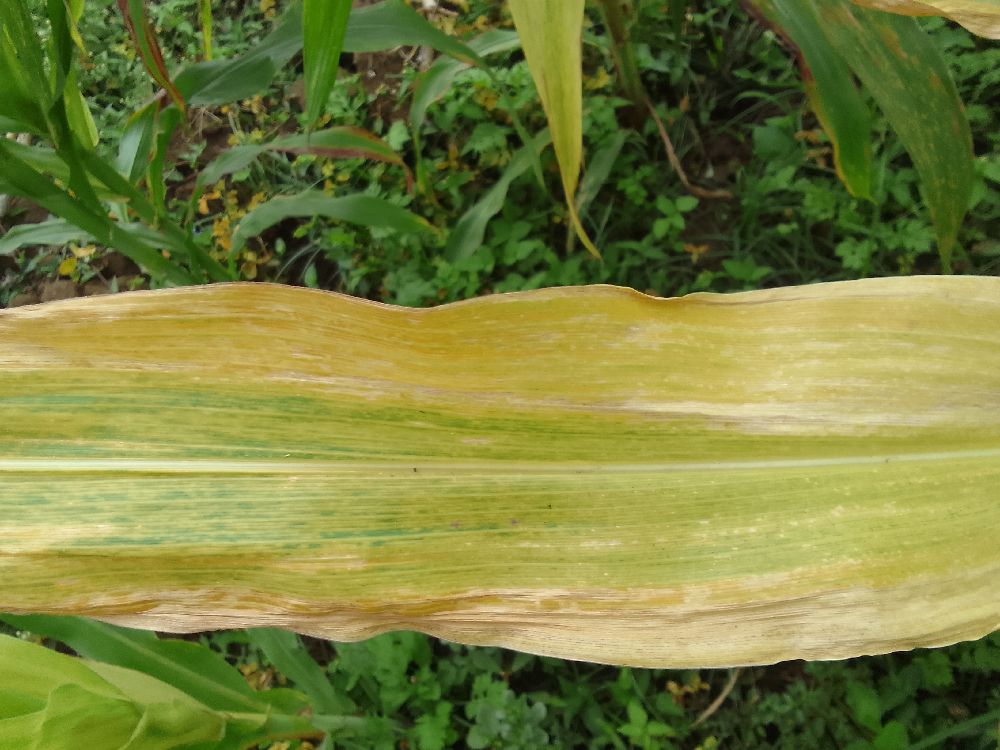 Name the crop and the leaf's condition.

maize, maize lethal necrosis
